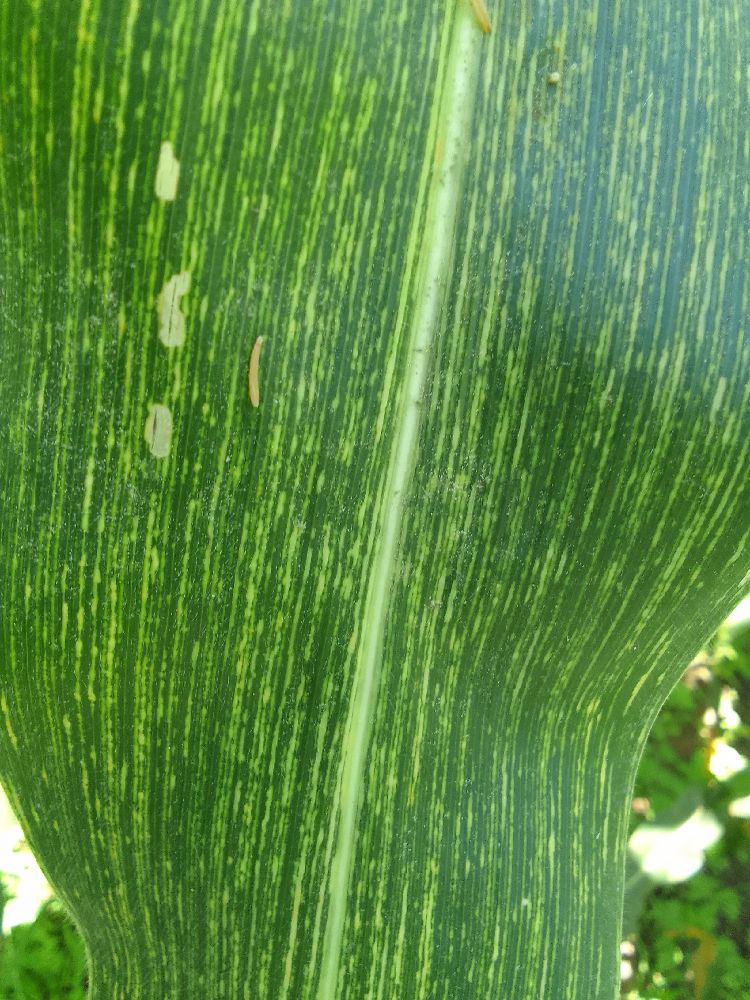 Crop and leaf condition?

maize, maize streak virus
